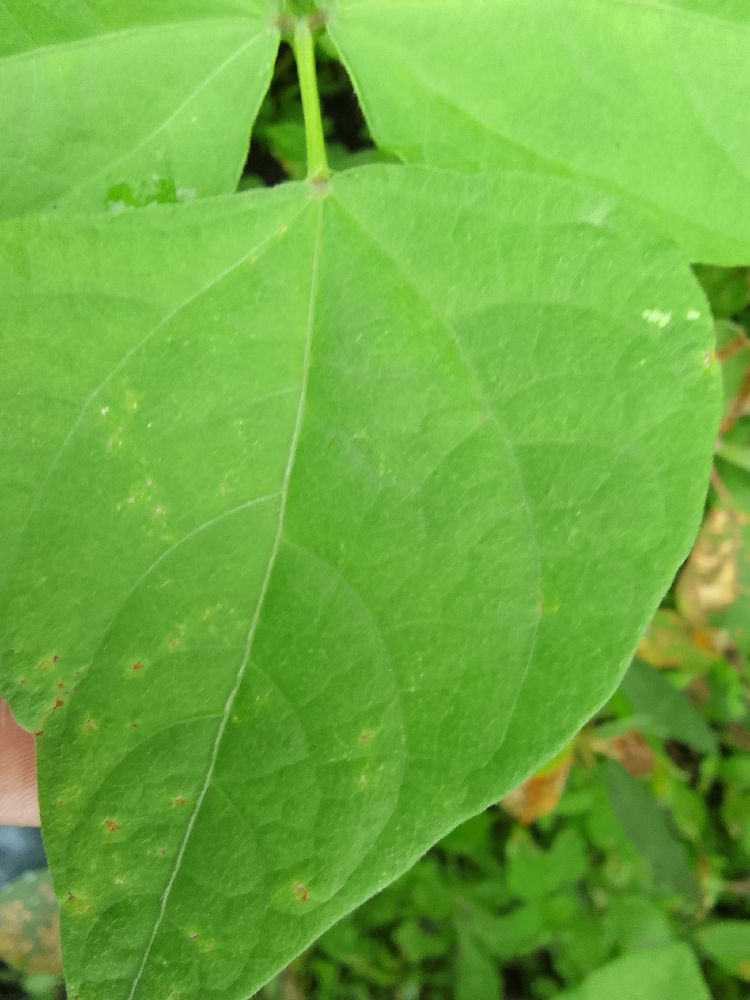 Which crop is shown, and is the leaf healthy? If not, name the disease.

common bean, healthy
